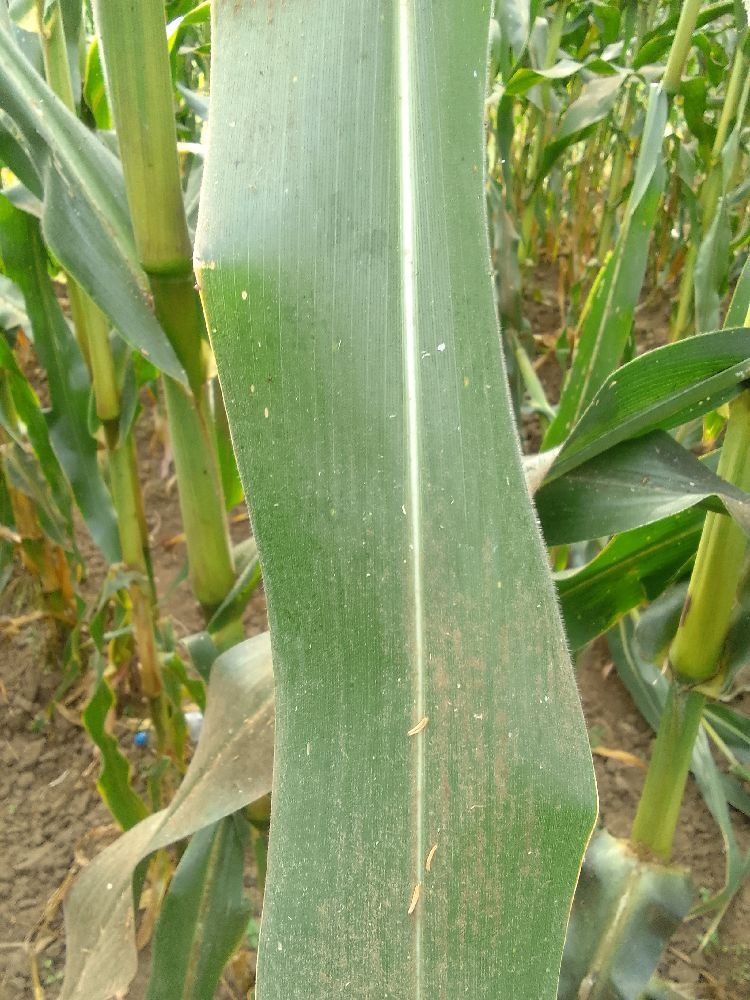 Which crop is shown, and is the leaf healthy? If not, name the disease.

maize, healthy
